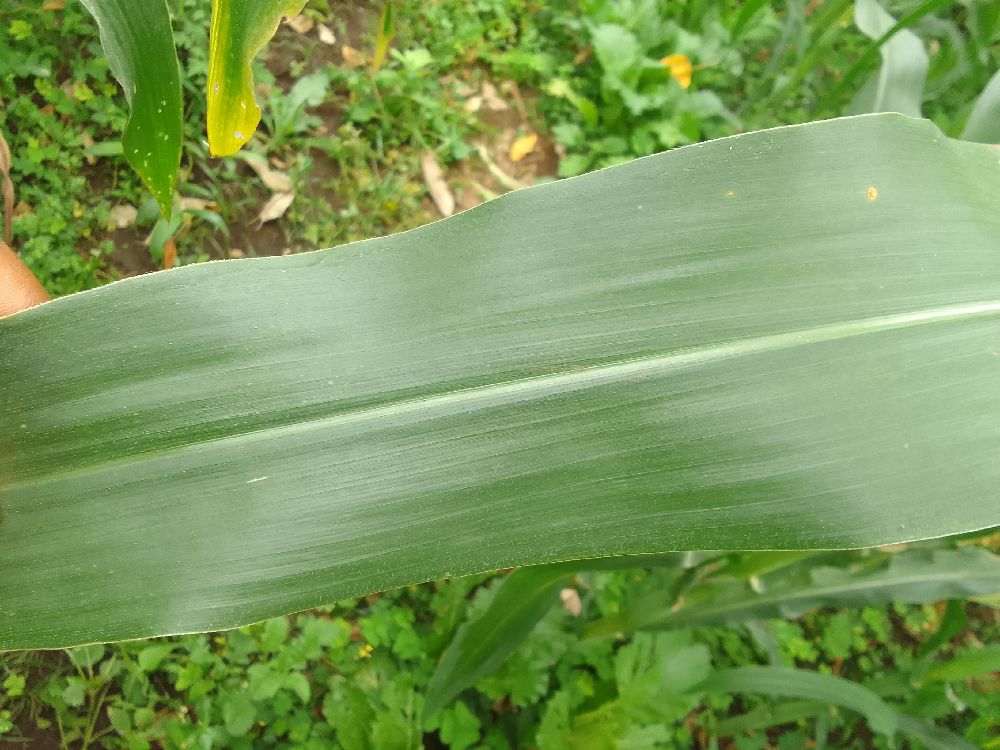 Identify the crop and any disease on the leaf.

maize, healthy
